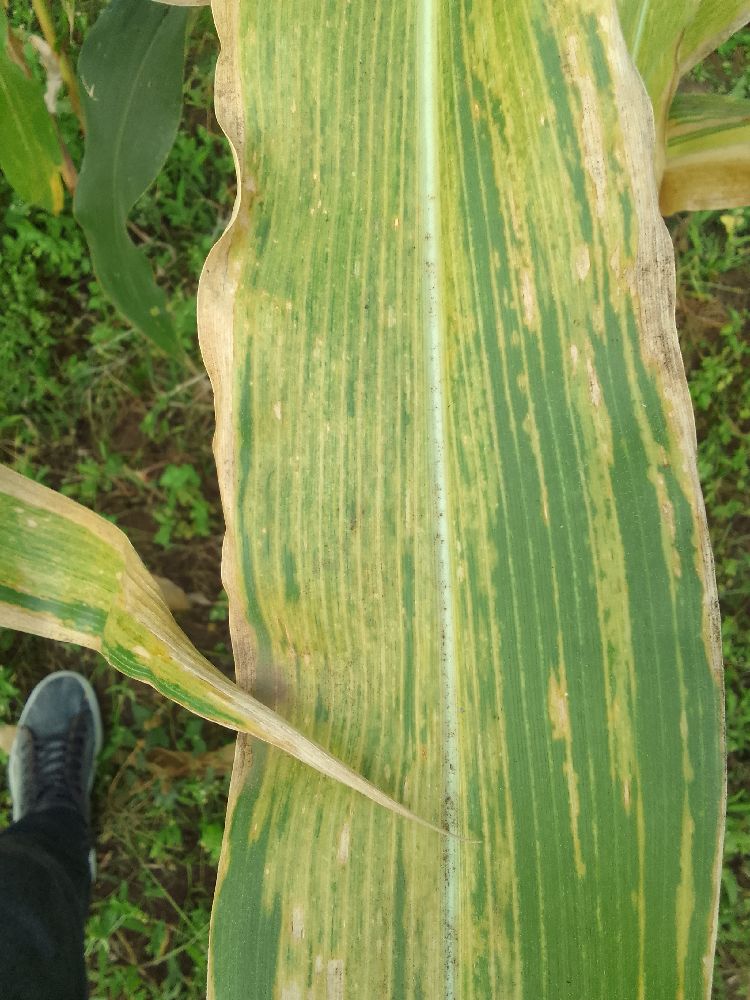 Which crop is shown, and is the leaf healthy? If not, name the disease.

maize, maize lethal necrosis
